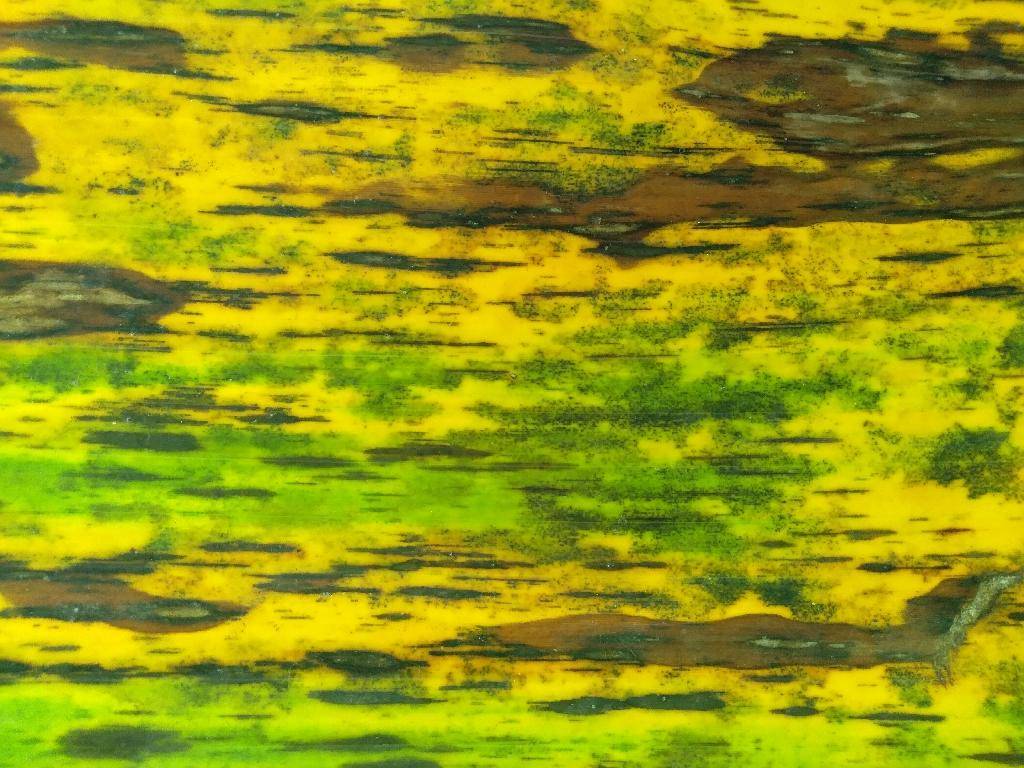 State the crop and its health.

banana, black sigatoka
